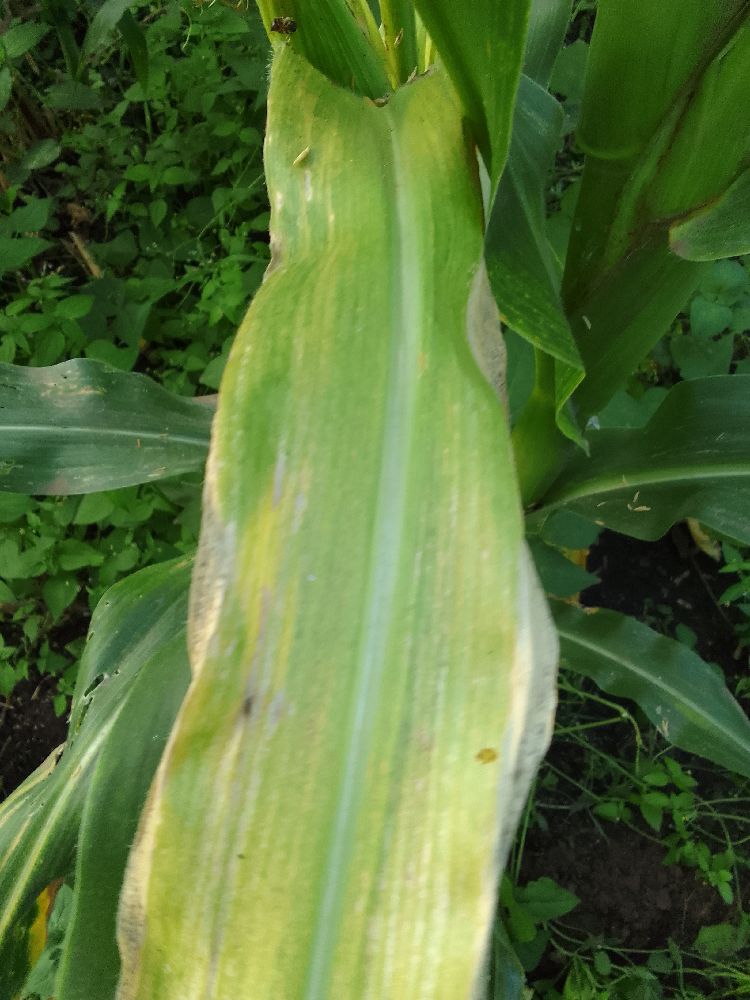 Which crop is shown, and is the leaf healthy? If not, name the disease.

maize, maize lethal necrosis
